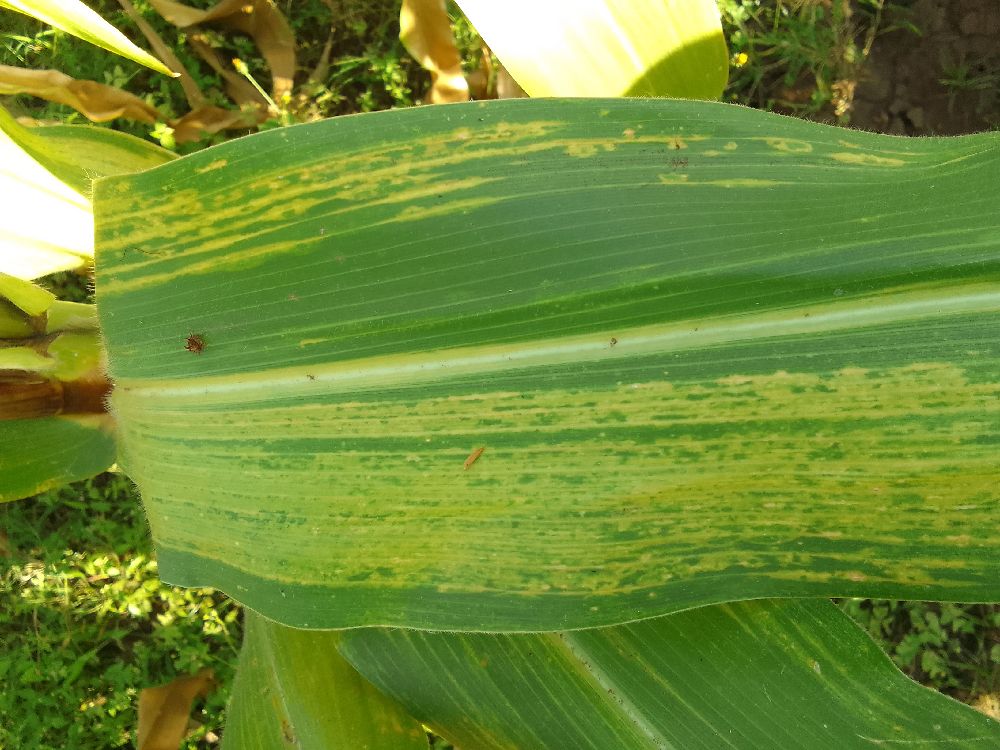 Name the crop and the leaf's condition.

maize, maize lethal necrosis
